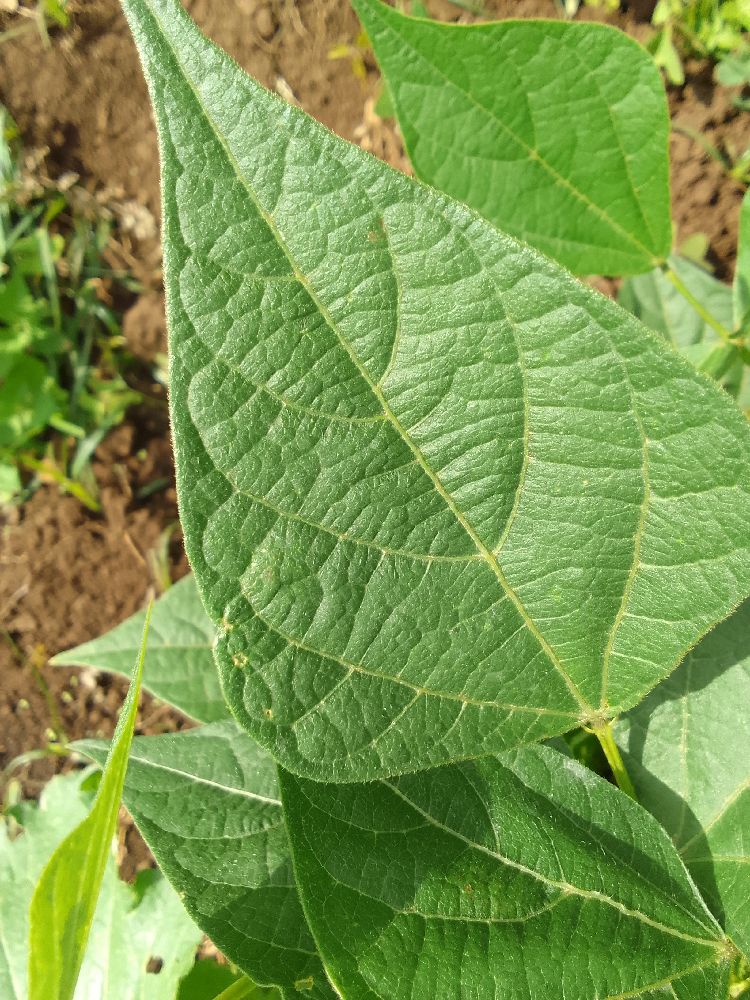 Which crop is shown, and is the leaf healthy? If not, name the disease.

common bean, healthy
